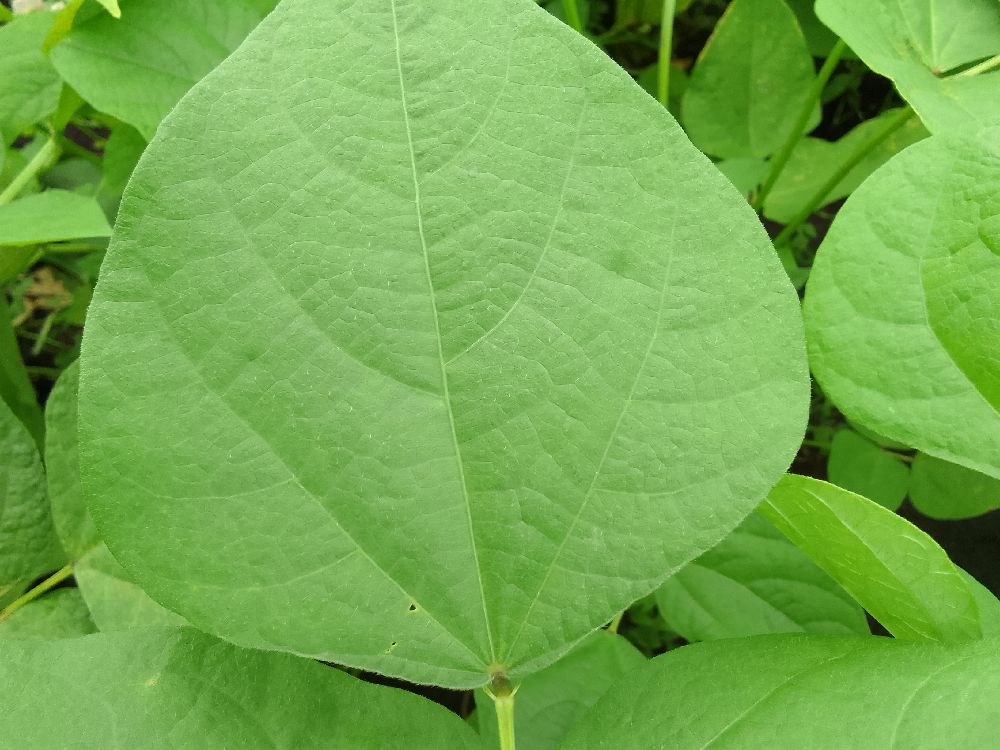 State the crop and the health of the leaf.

common bean, healthy
